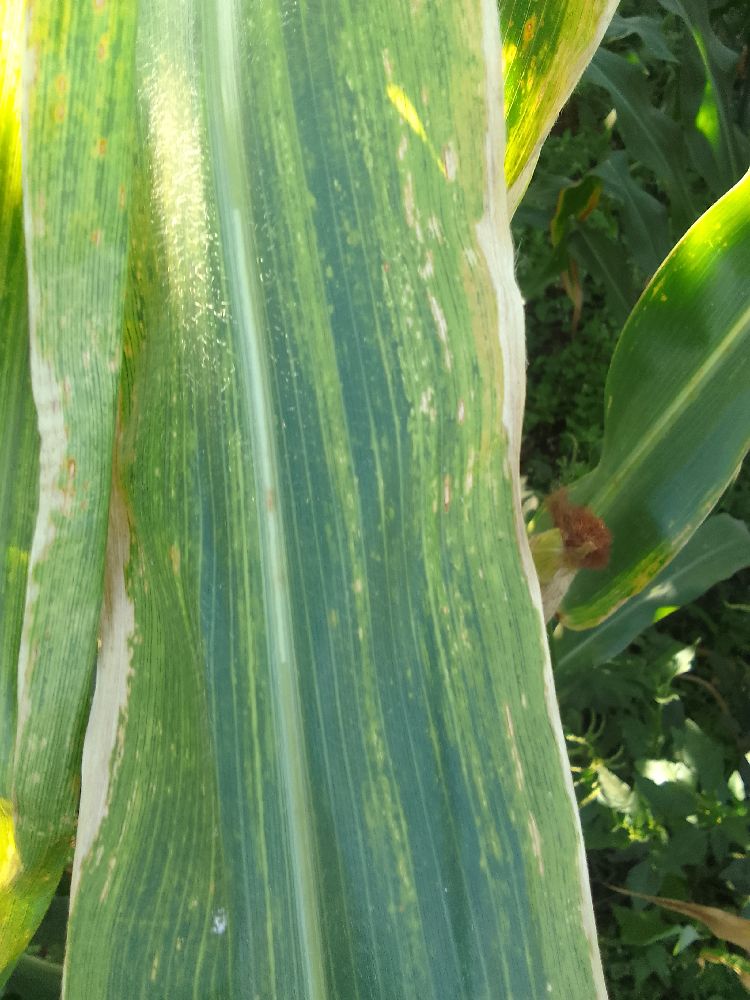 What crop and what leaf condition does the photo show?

maize, maize lethal necrosis
